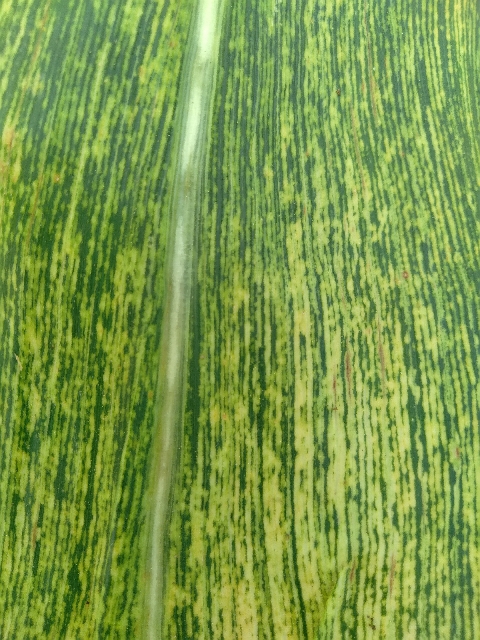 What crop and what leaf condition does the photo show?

maize, maize streak virus
